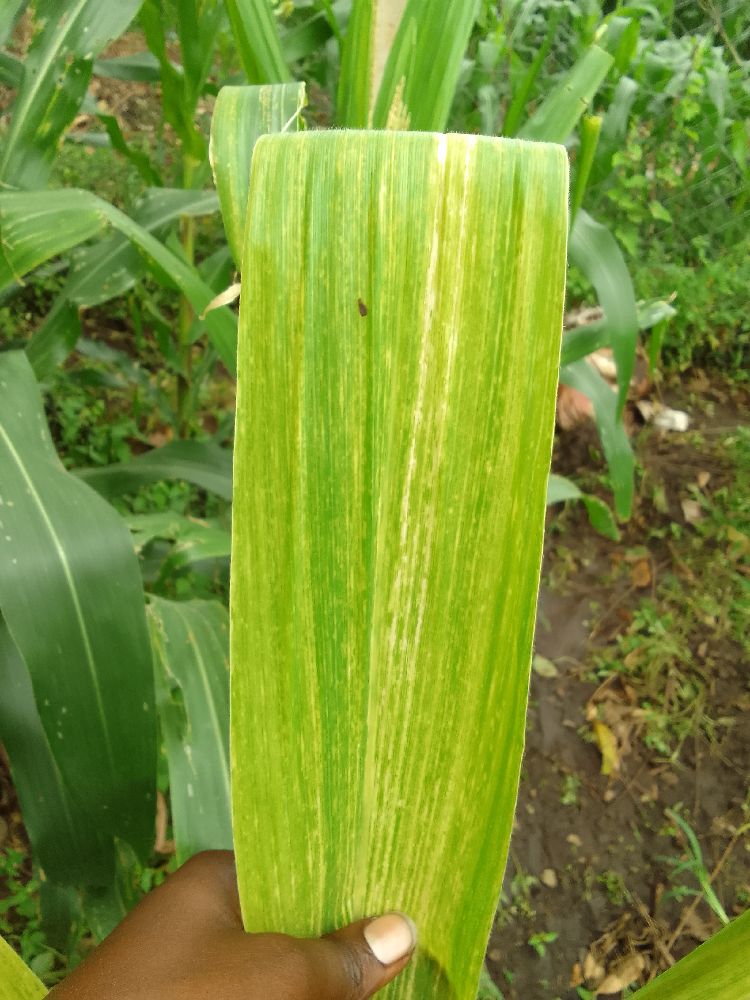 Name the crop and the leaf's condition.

maize, maize lethal necrosis
